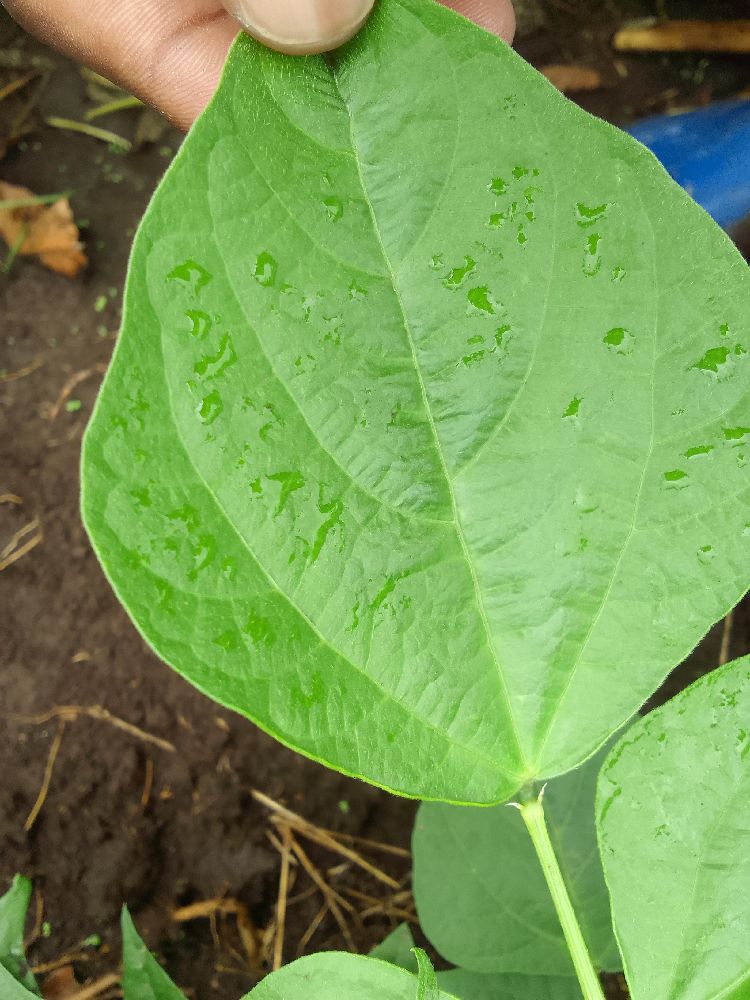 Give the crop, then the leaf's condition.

common bean, healthy
